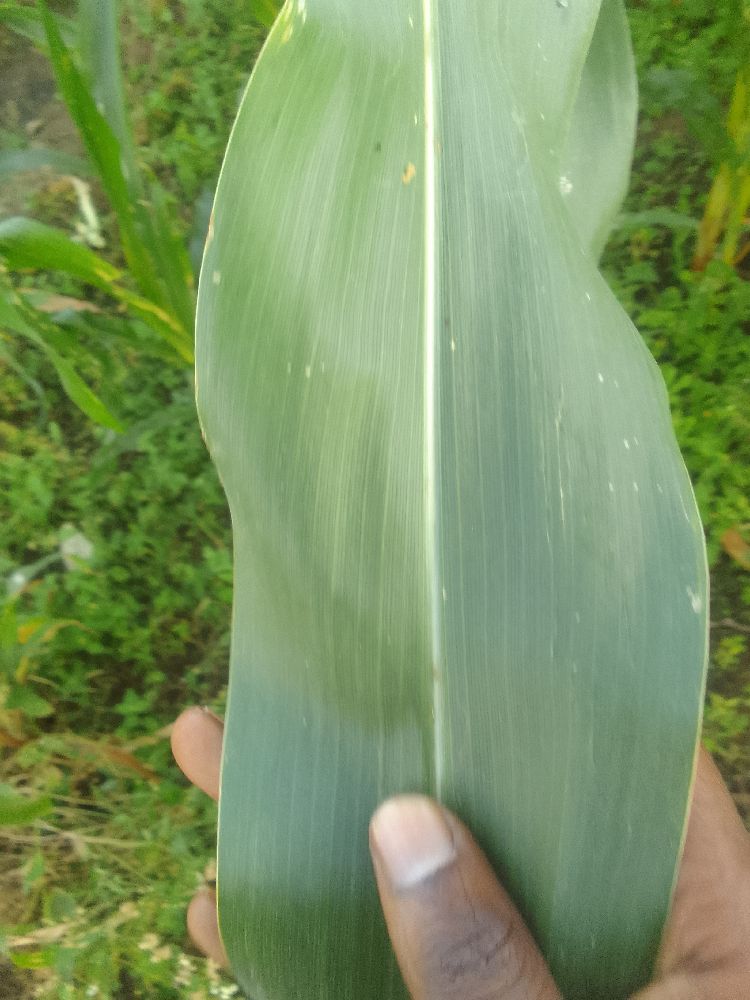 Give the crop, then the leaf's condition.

maize, healthy
